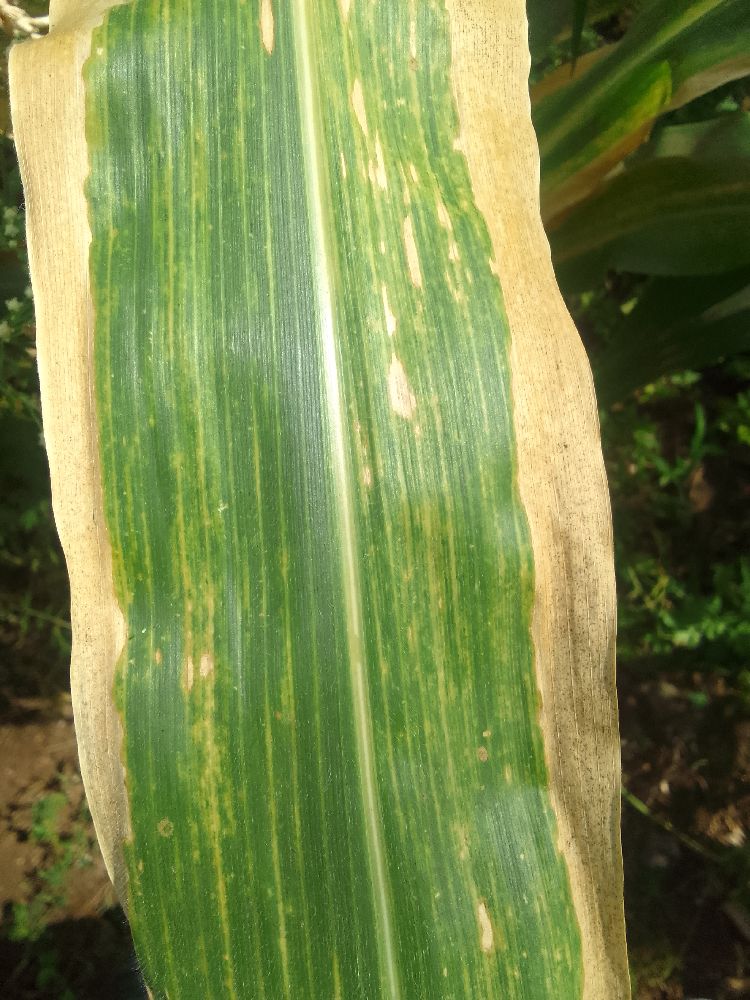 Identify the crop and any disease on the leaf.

maize, maize lethal necrosis
